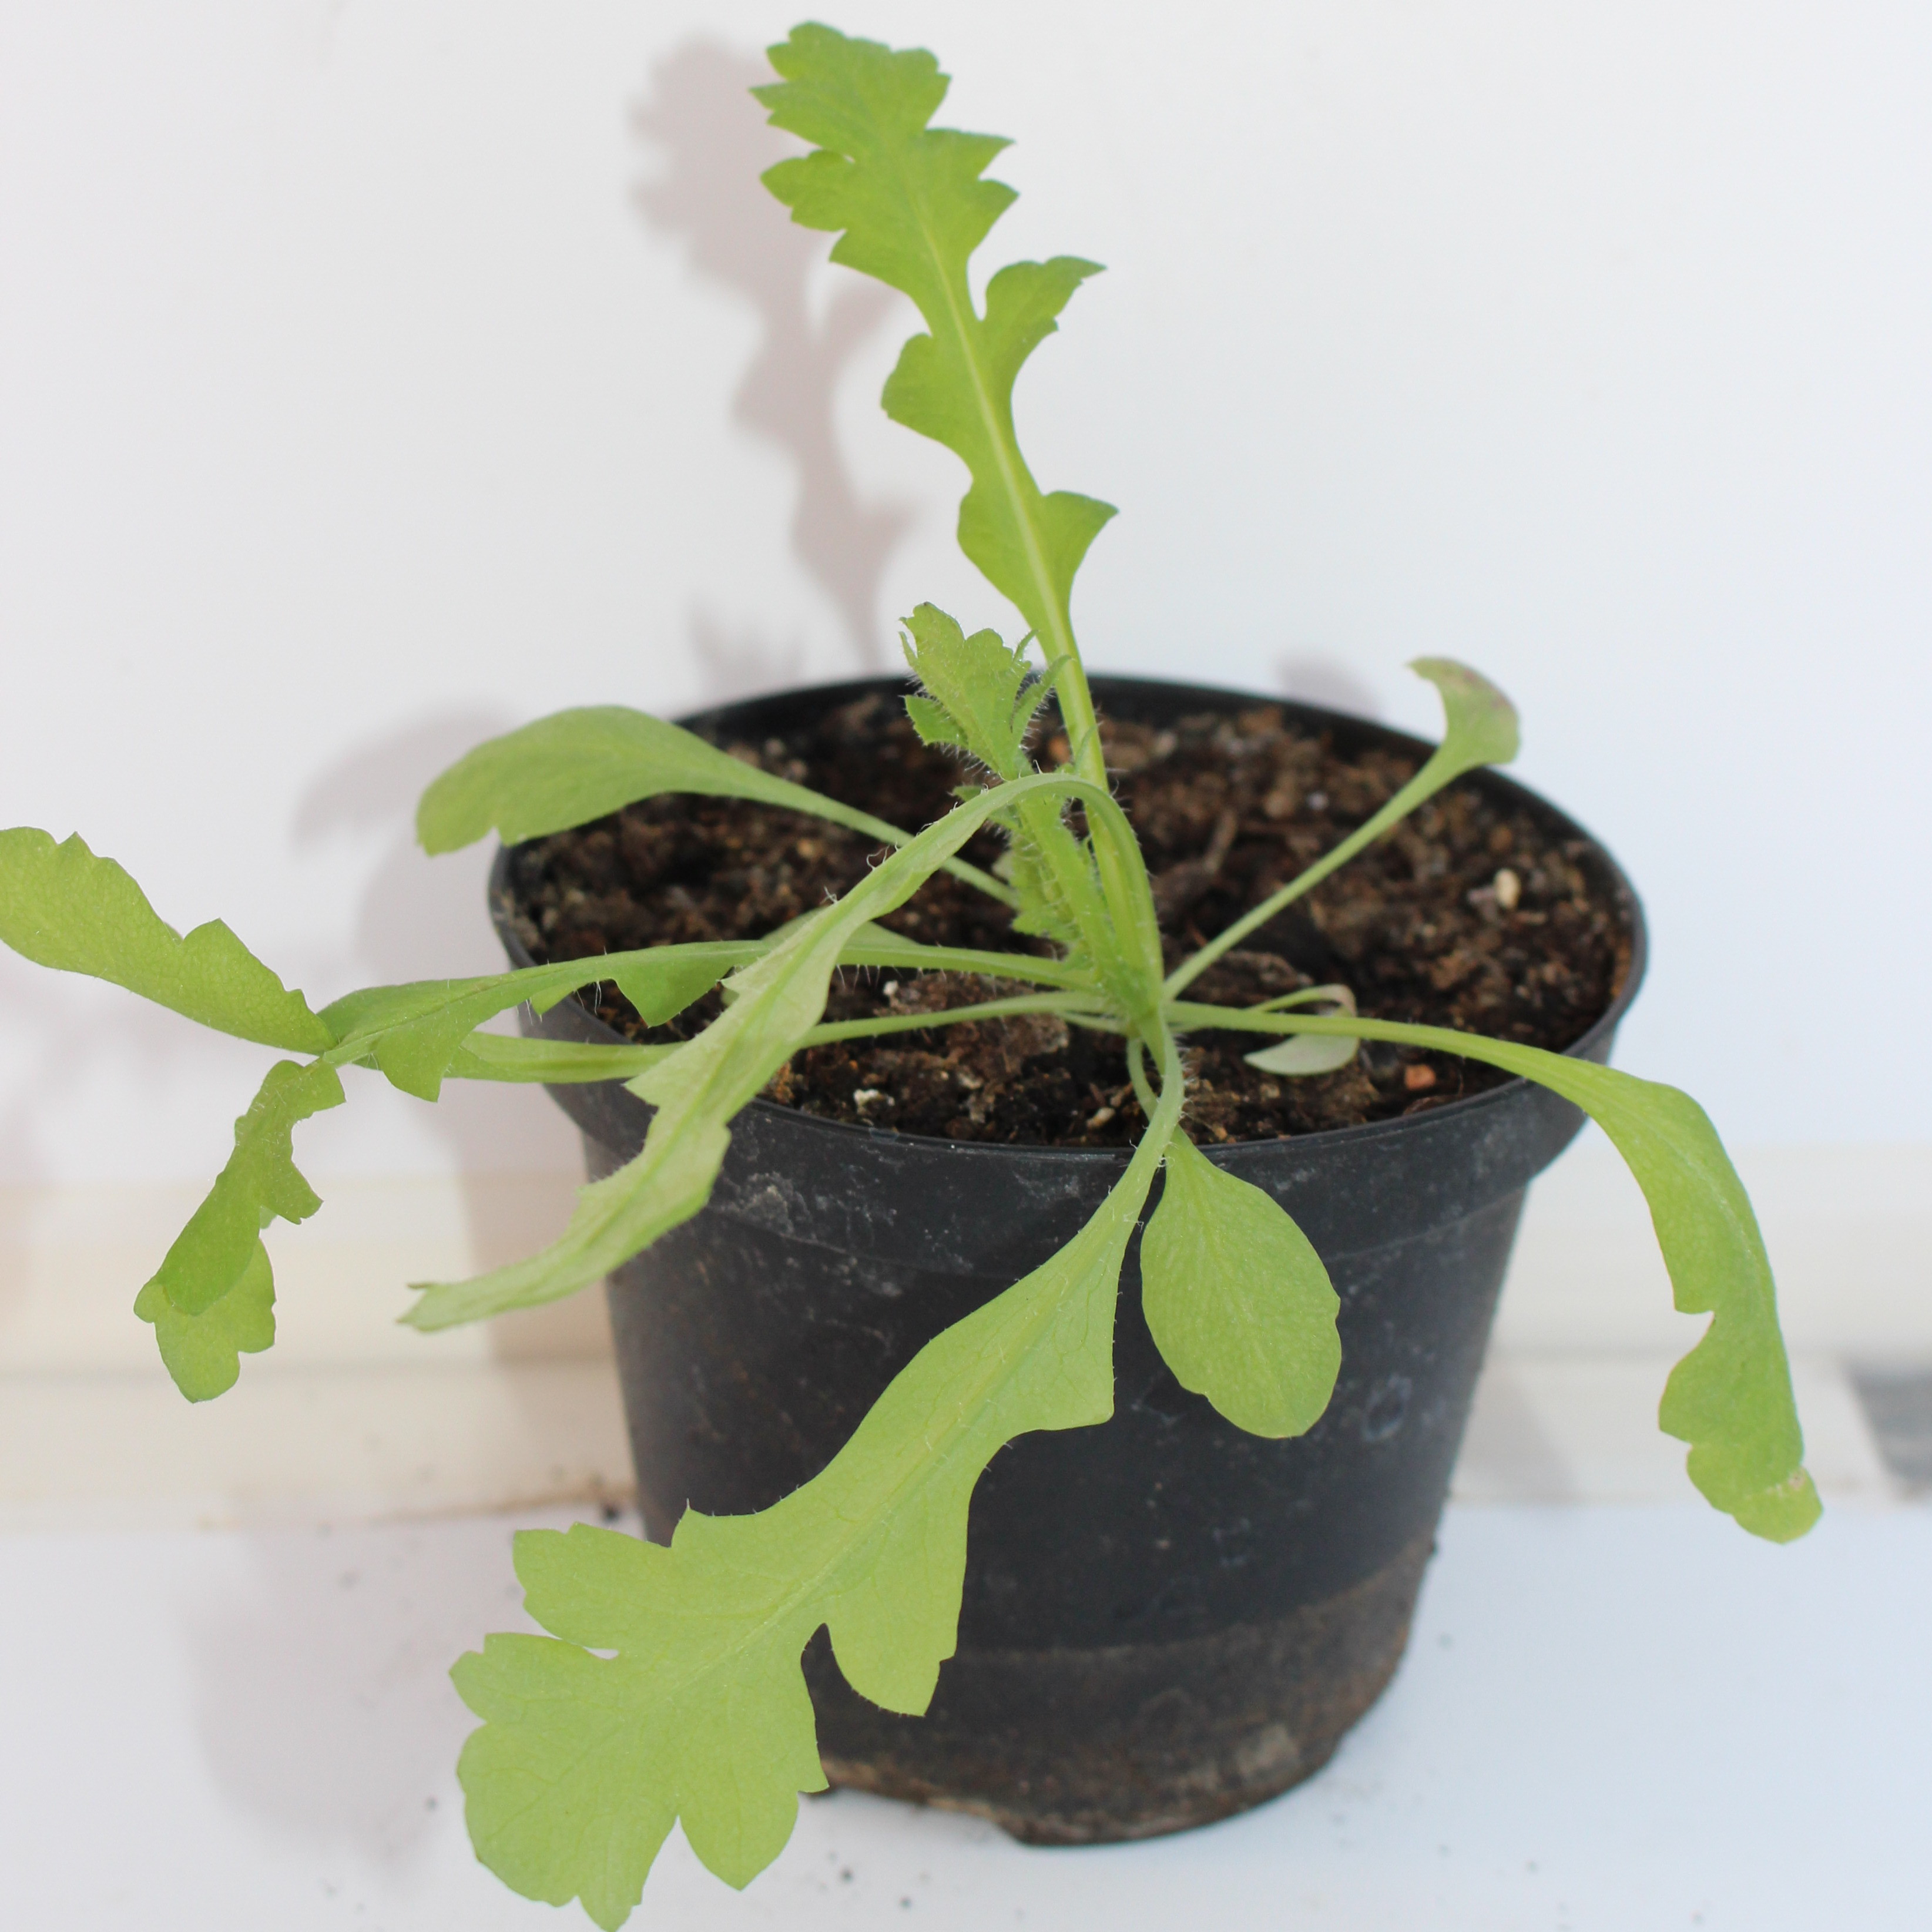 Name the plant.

Papaver rhoeas
